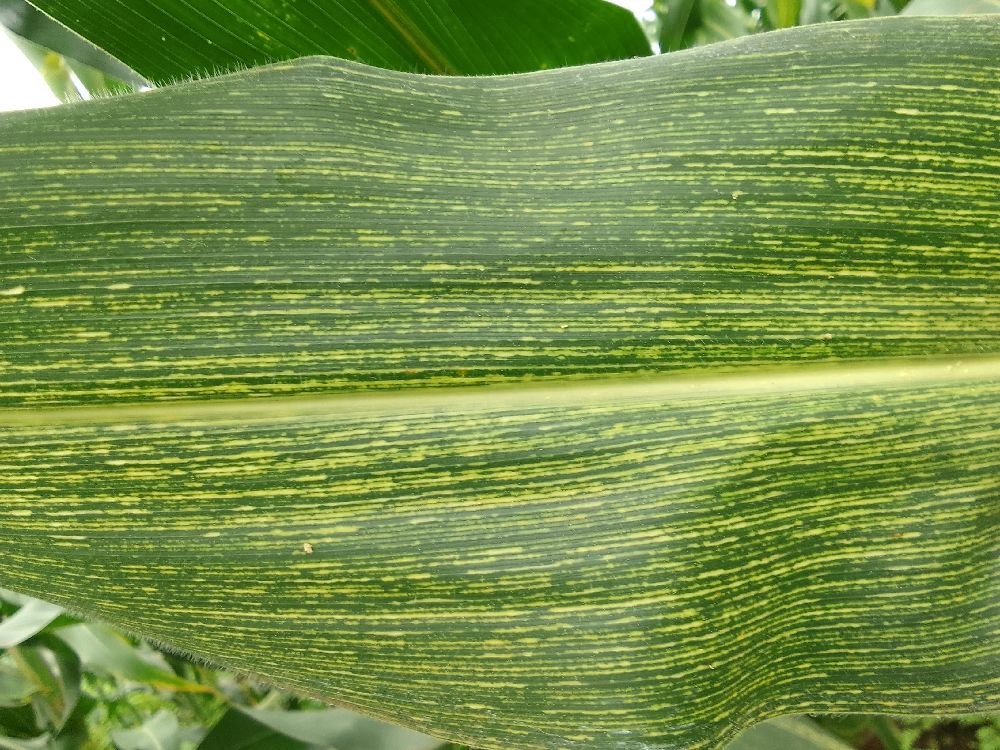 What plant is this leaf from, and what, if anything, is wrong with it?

maize, maize streak virus
